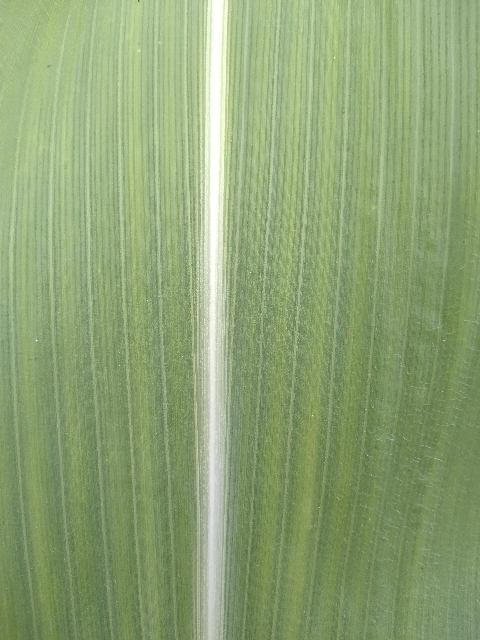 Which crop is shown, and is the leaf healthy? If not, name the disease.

maize, healthy
